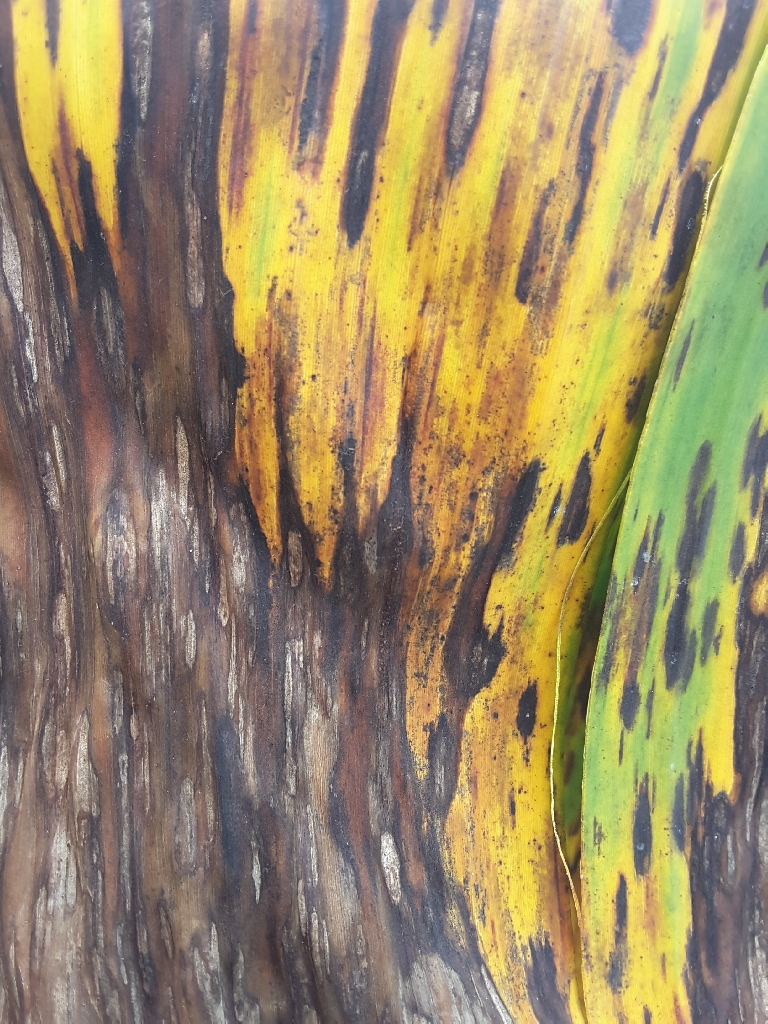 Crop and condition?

banana, black sigatoka
